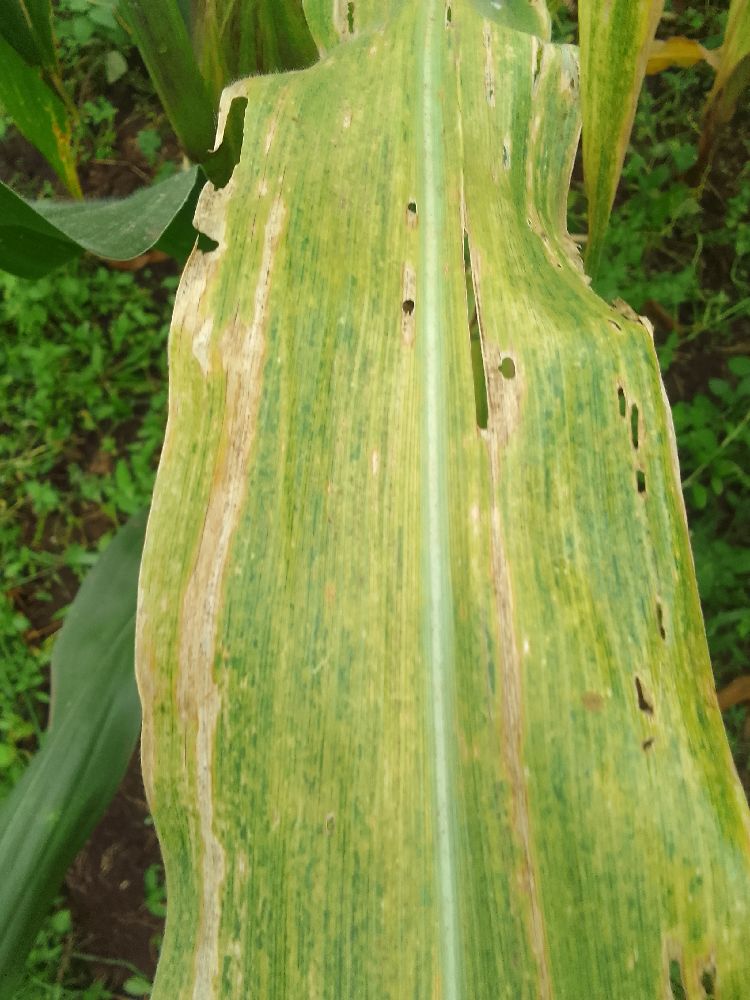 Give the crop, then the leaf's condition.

maize, maize lethal necrosis
